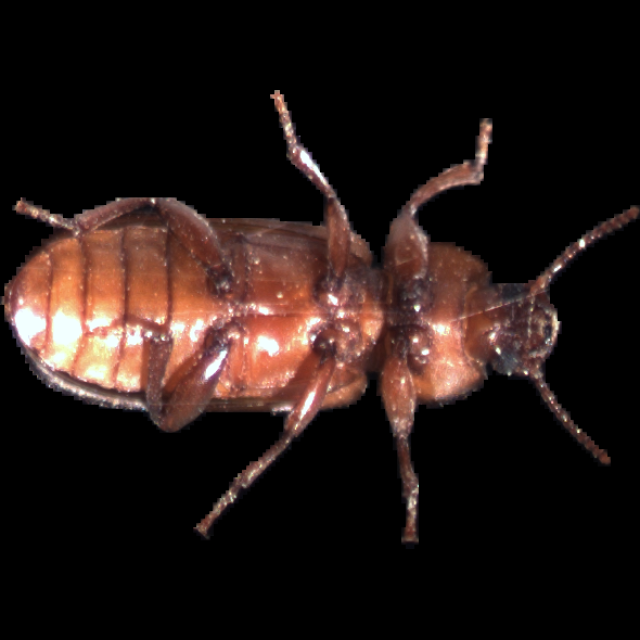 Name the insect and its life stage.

mealworm beetle
